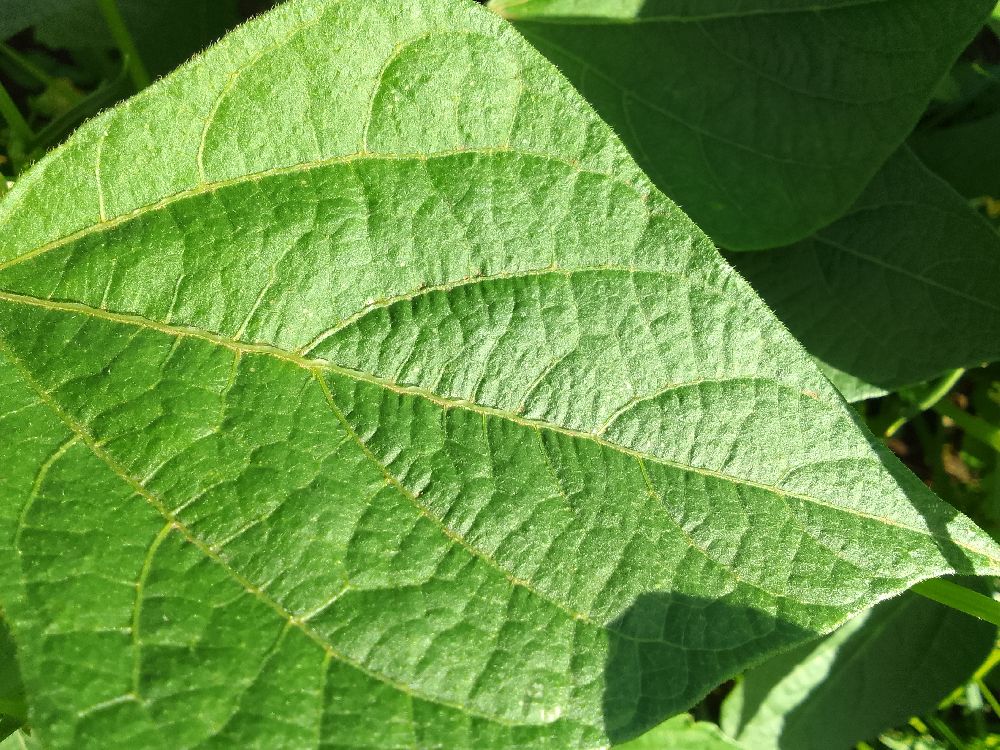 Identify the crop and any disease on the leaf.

common bean, healthy
